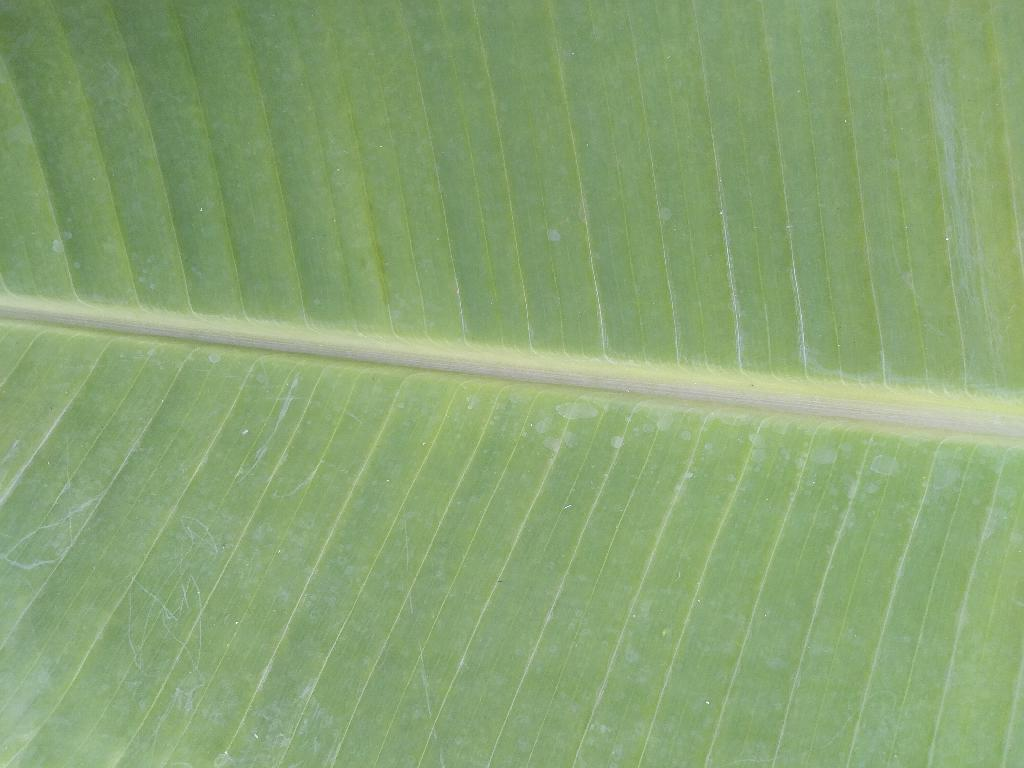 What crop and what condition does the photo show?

banana, healthy
